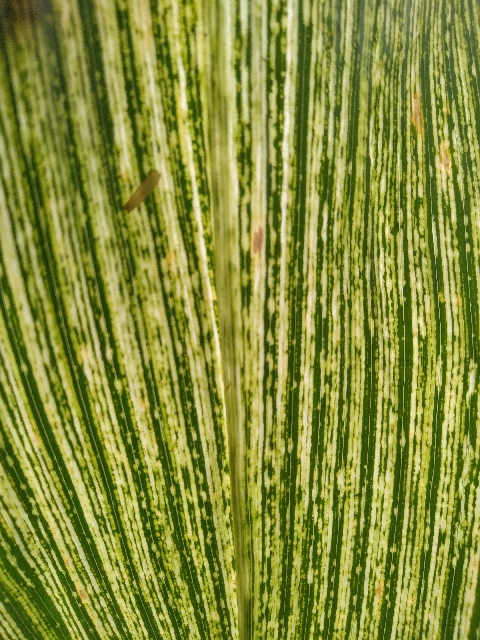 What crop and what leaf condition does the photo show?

maize, maize streak virus
